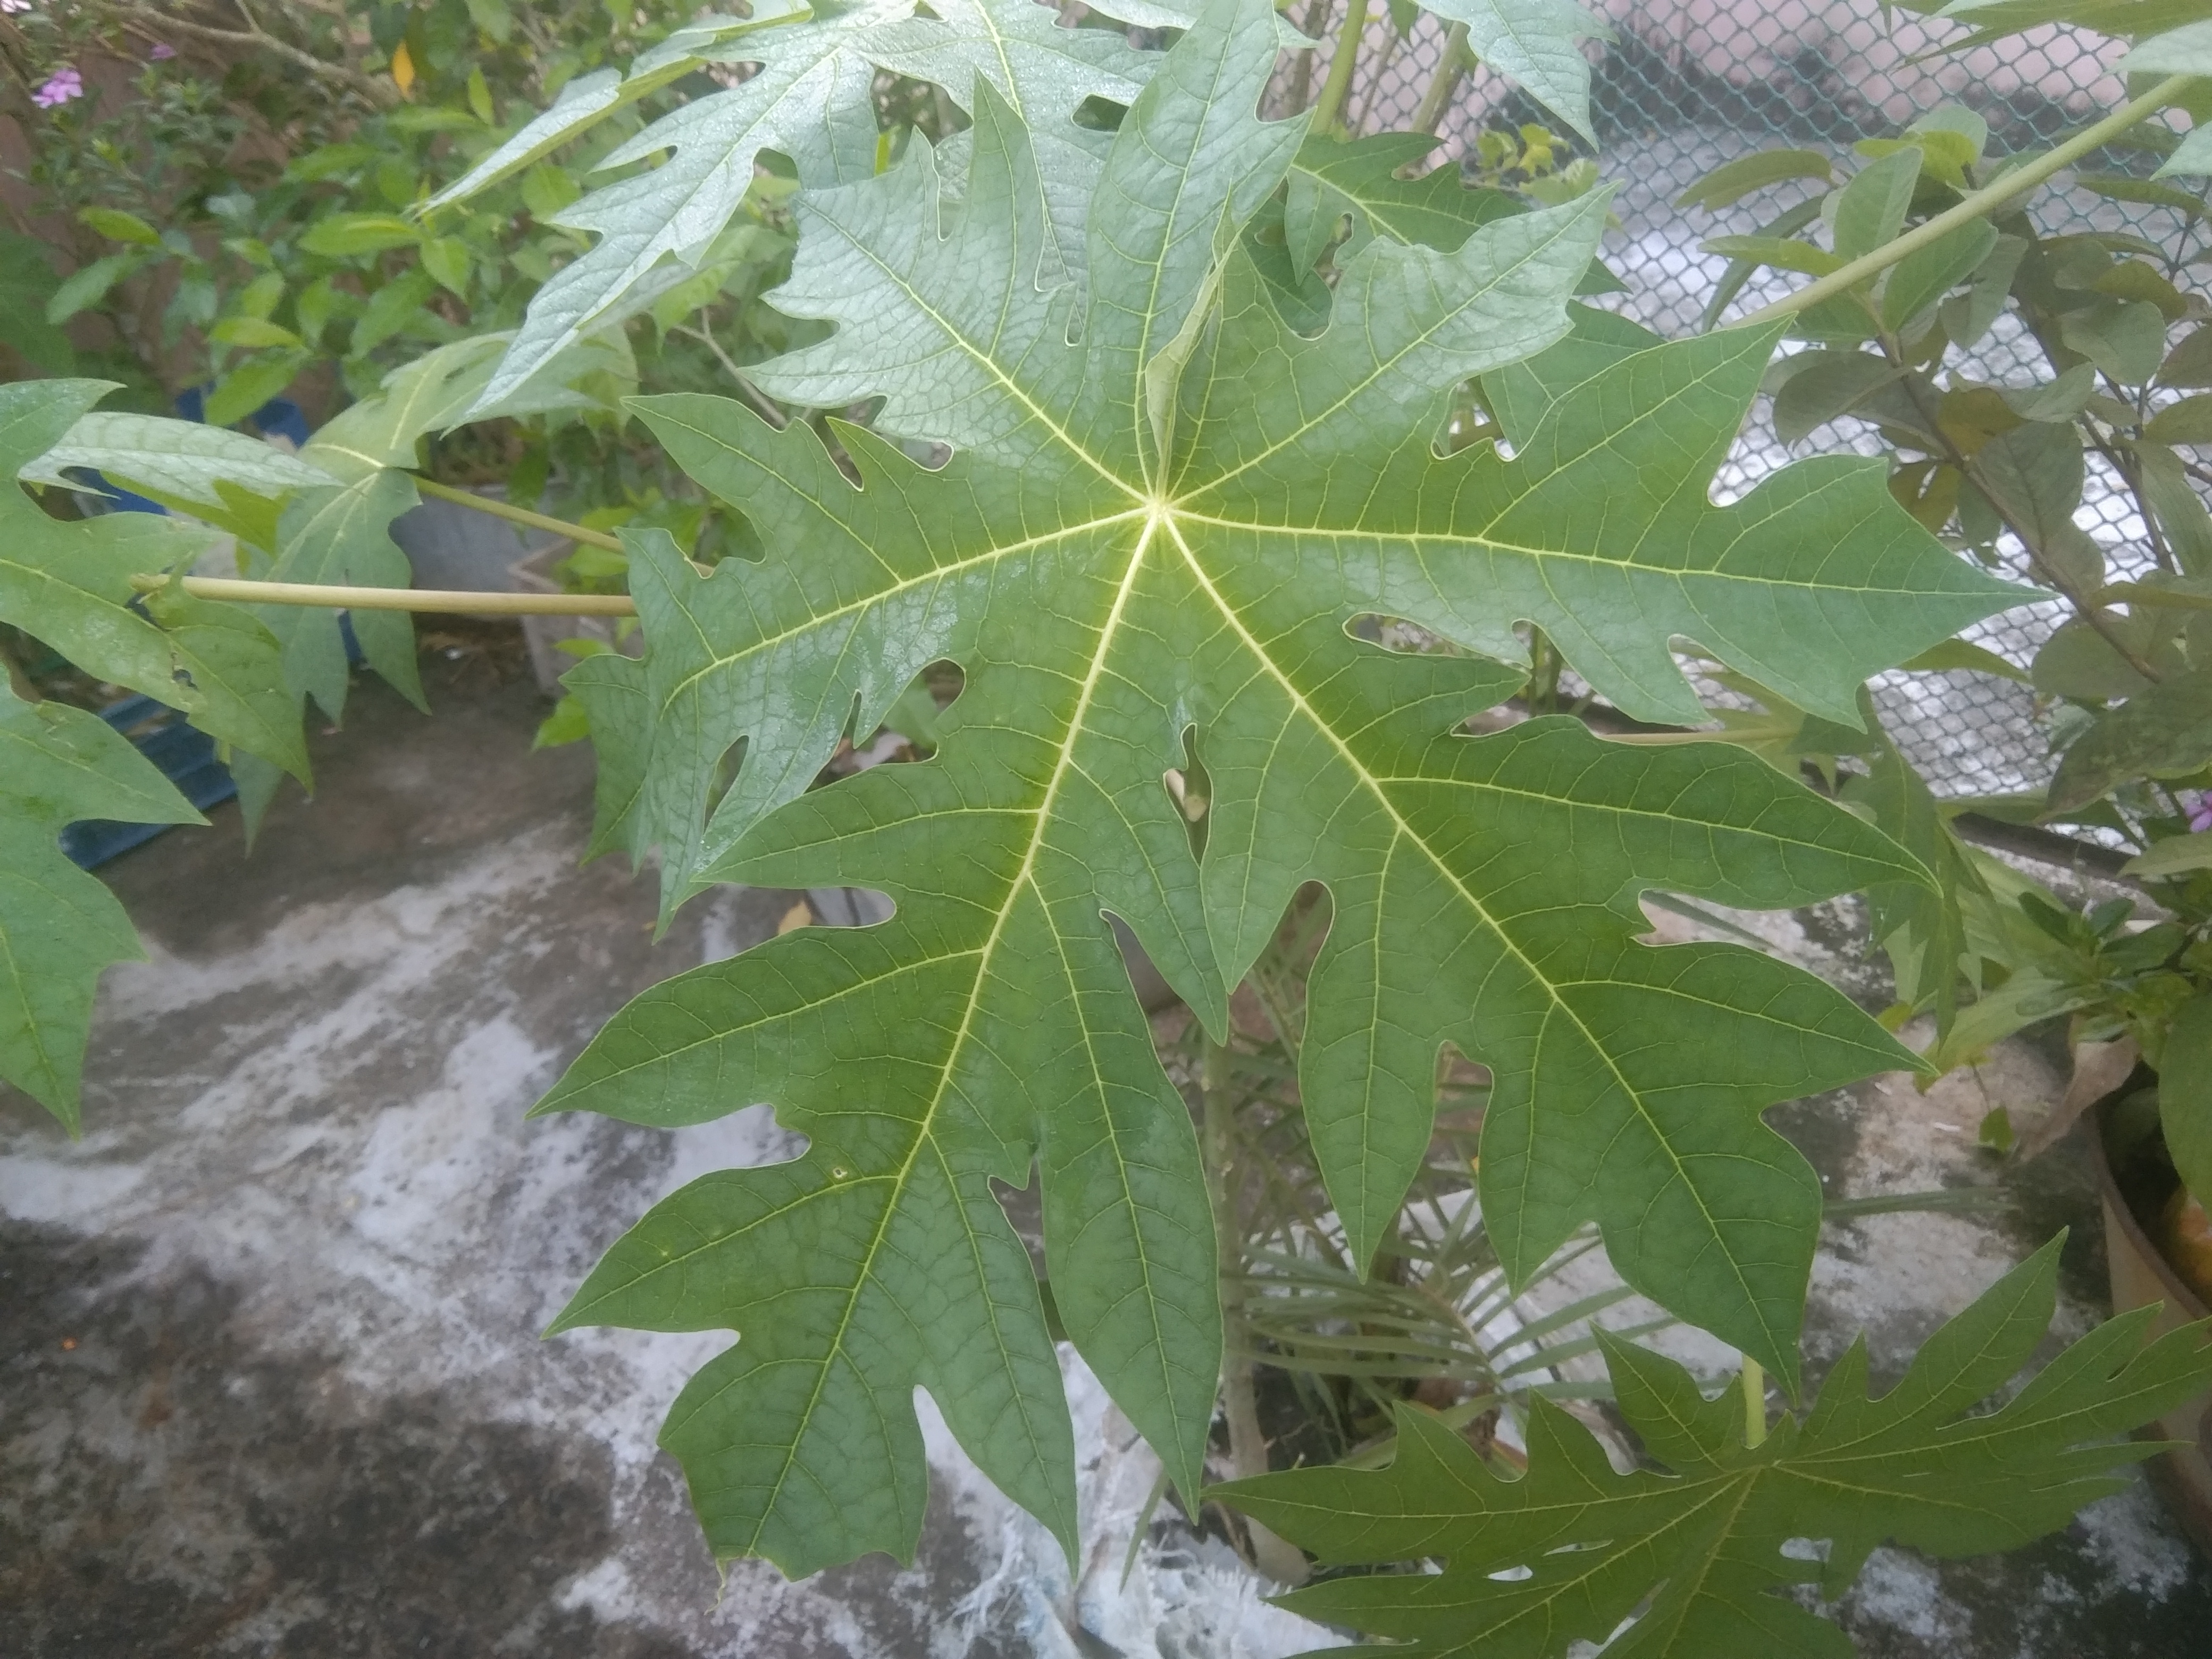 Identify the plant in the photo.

papaya
